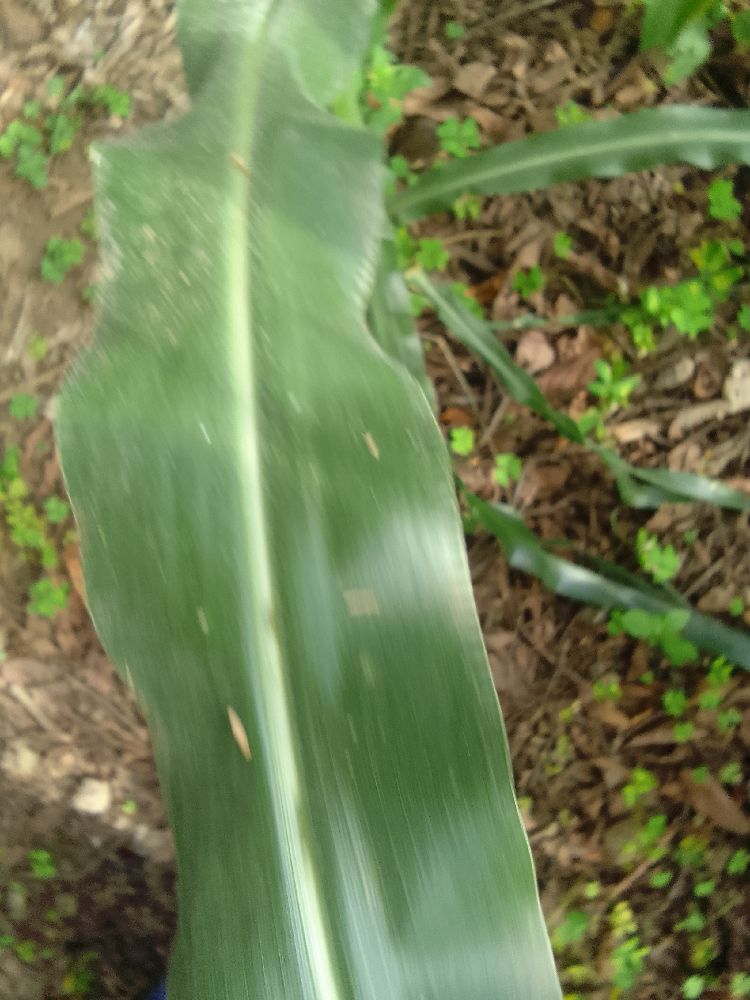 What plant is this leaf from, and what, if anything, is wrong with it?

maize, healthy
